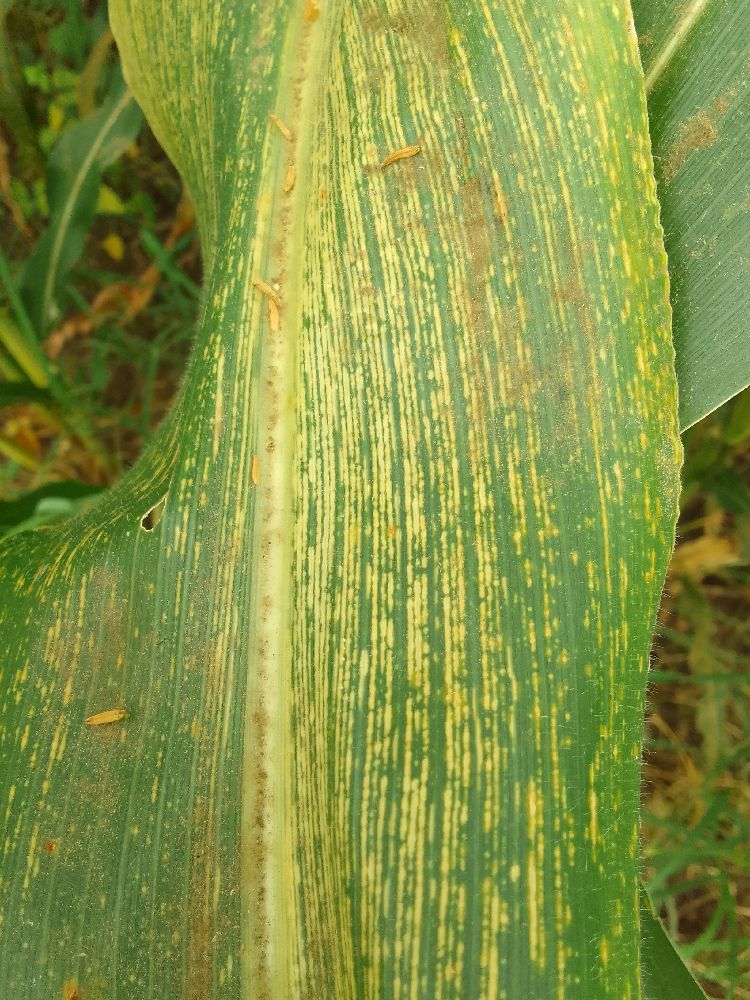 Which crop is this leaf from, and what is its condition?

maize, maize streak virus
